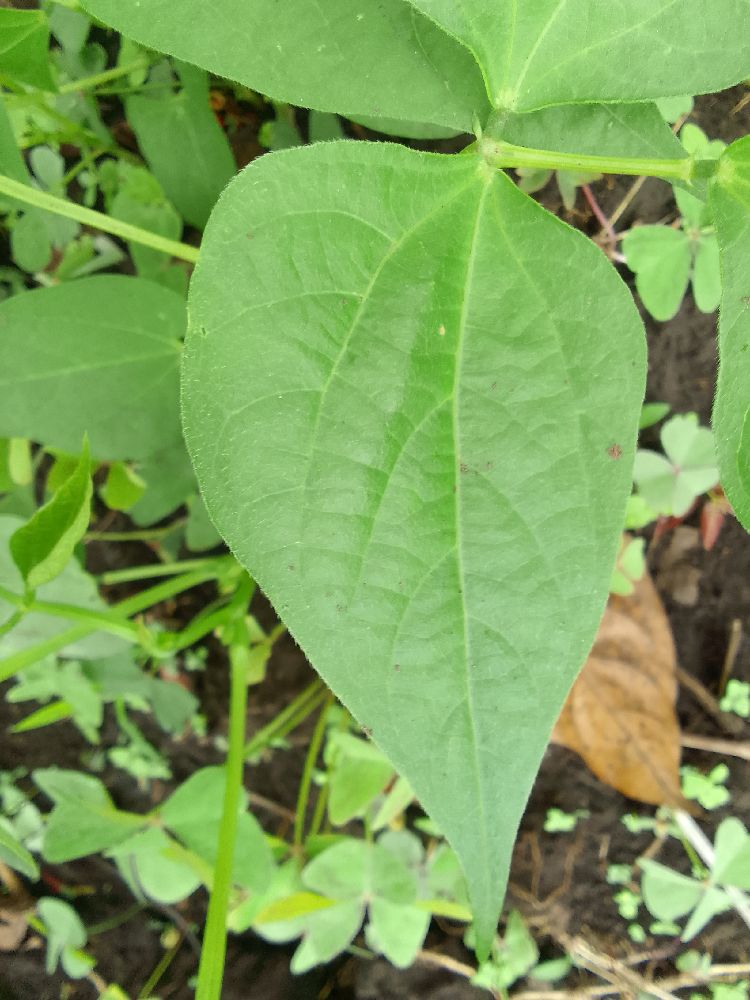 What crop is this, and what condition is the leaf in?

common bean, healthy
